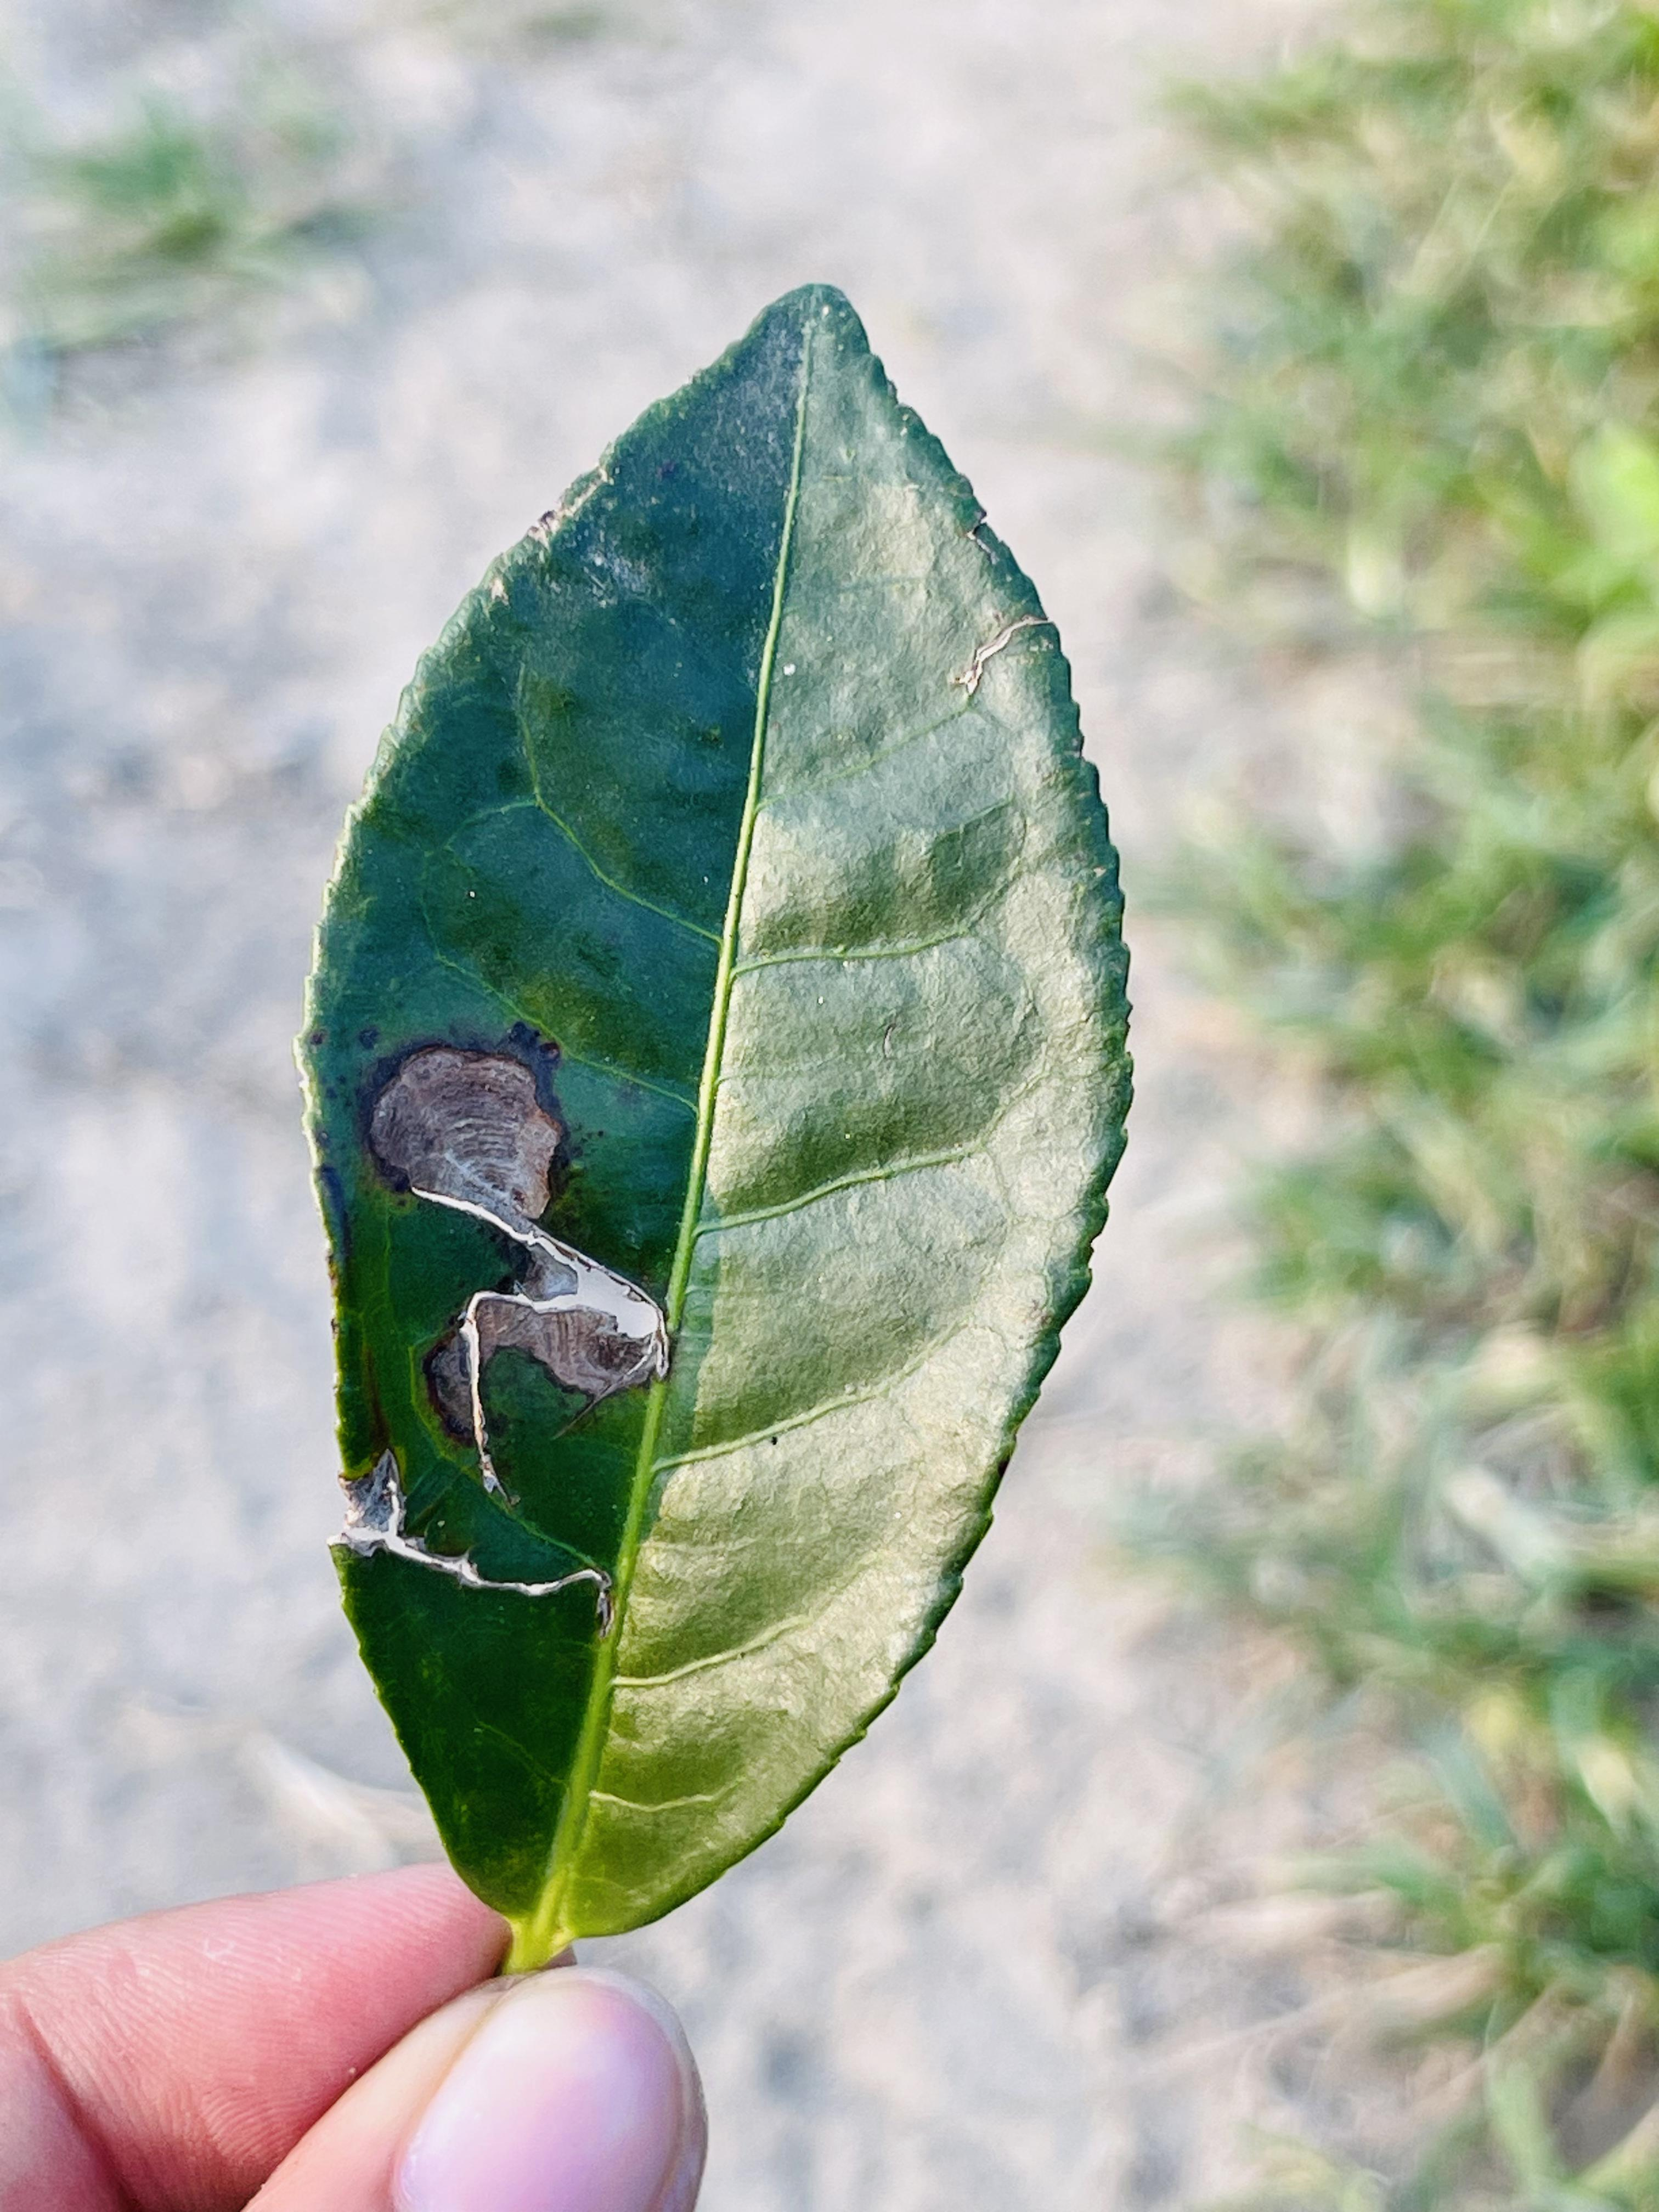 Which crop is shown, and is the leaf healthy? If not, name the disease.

tea, blight
